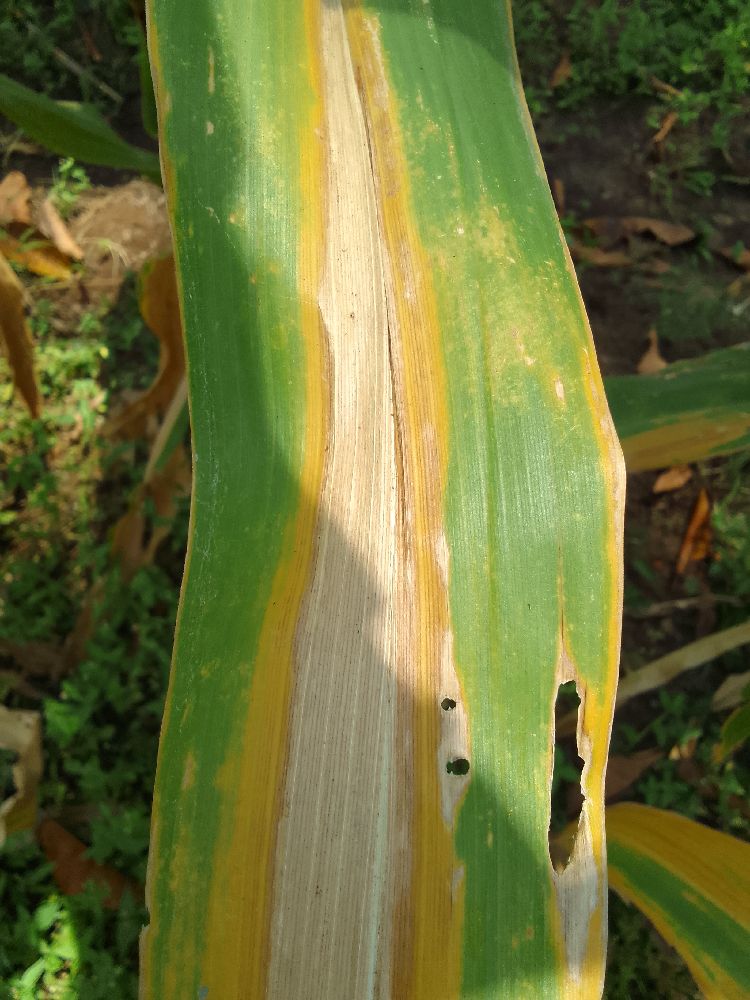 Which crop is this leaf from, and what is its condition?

maize, maize lethal necrosis
